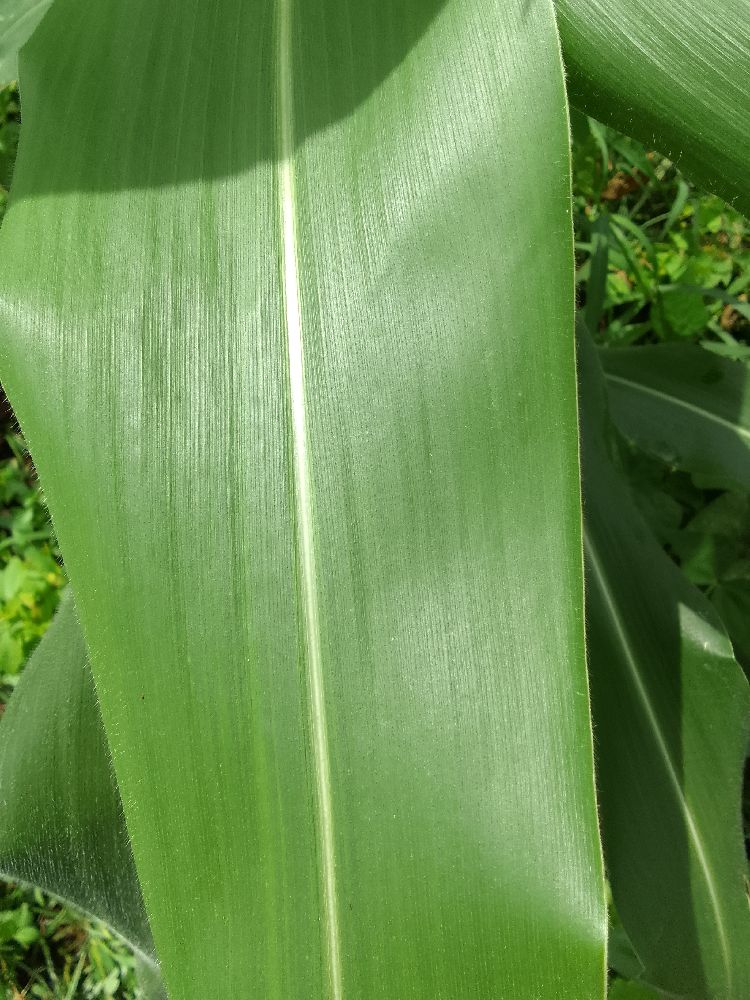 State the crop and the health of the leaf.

maize, healthy
